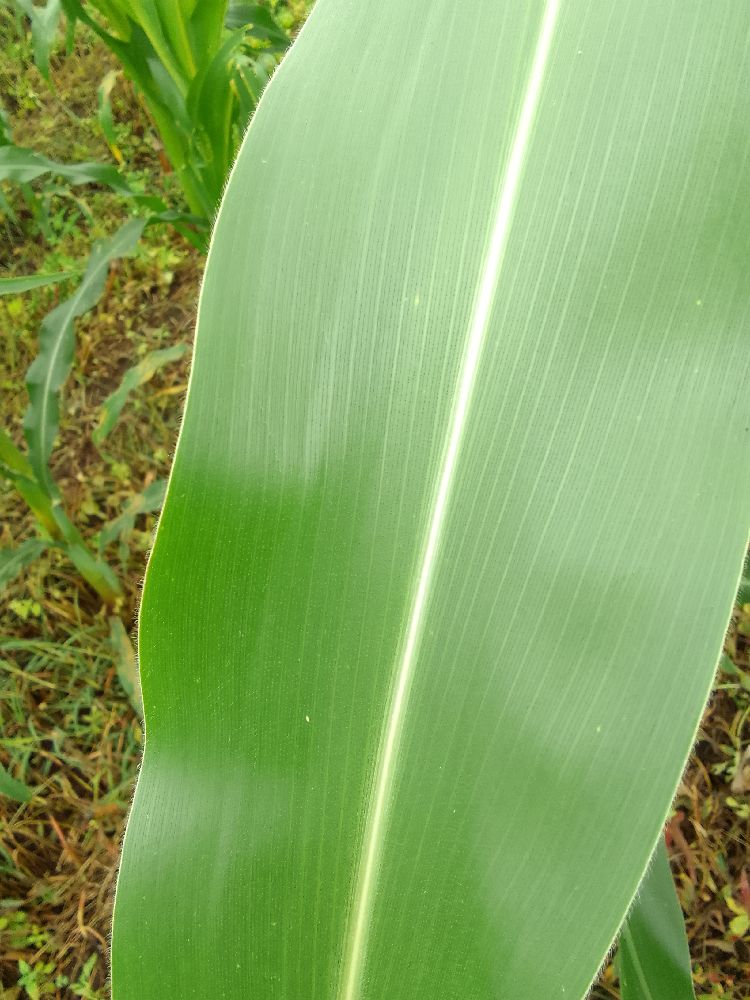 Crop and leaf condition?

maize, healthy
